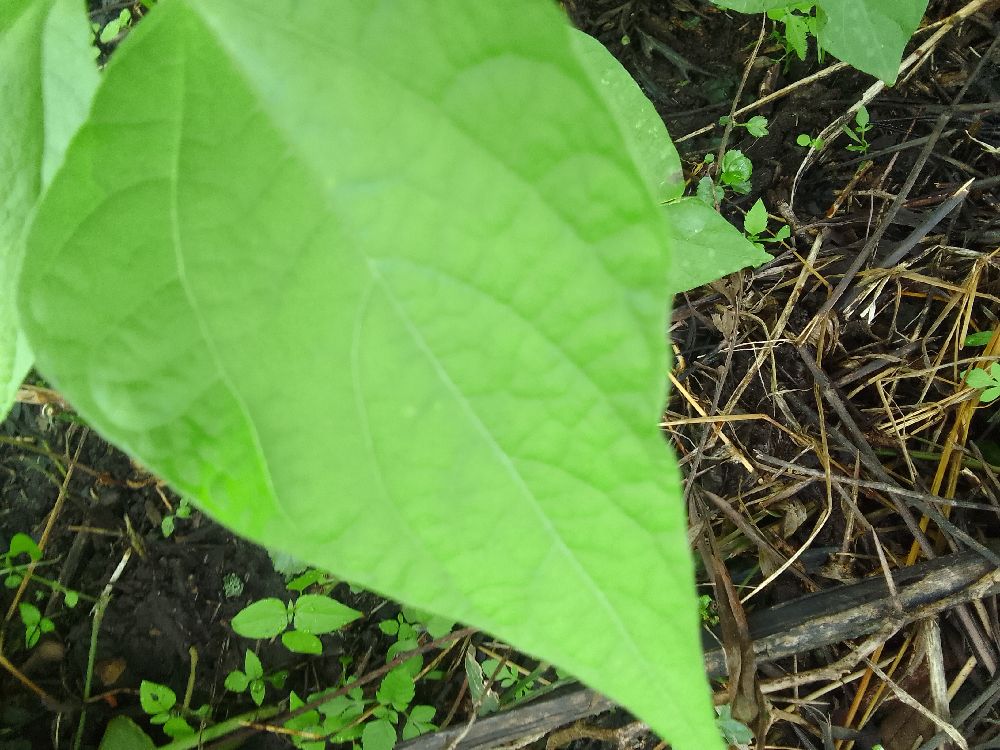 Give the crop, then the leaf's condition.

common bean, healthy
